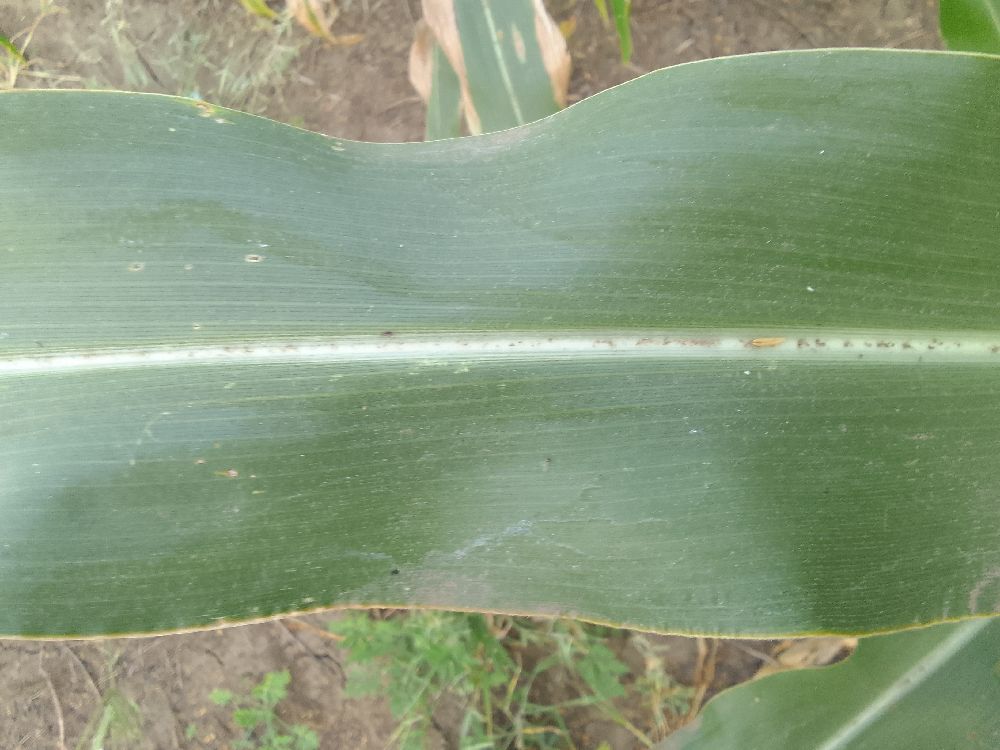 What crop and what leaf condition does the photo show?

maize, healthy
